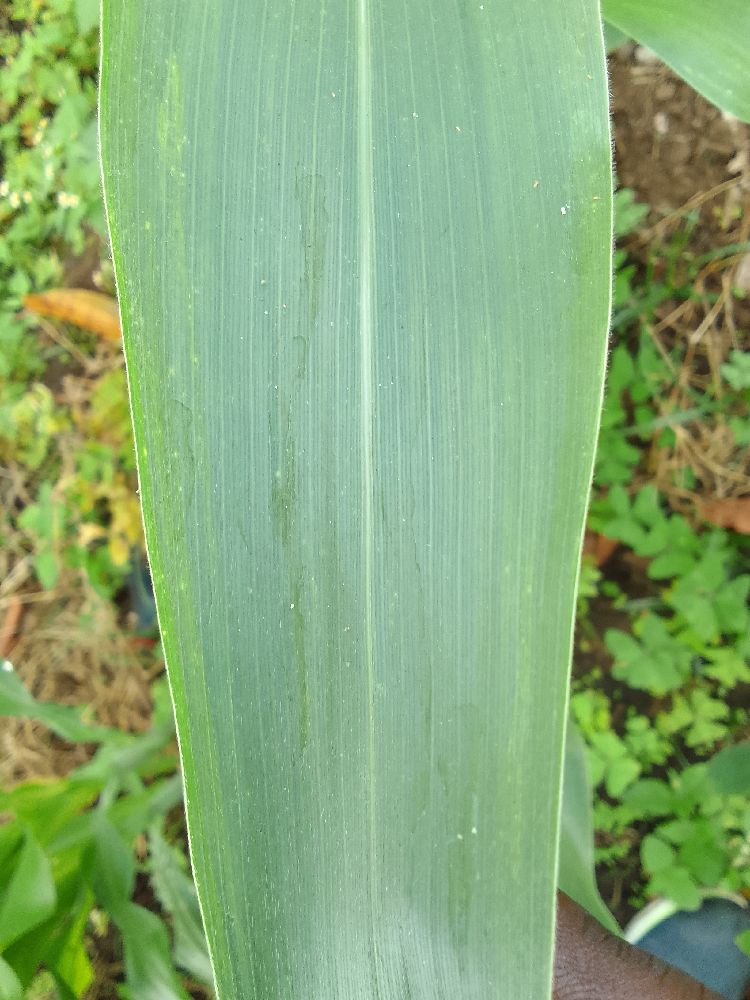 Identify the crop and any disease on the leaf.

maize, healthy
